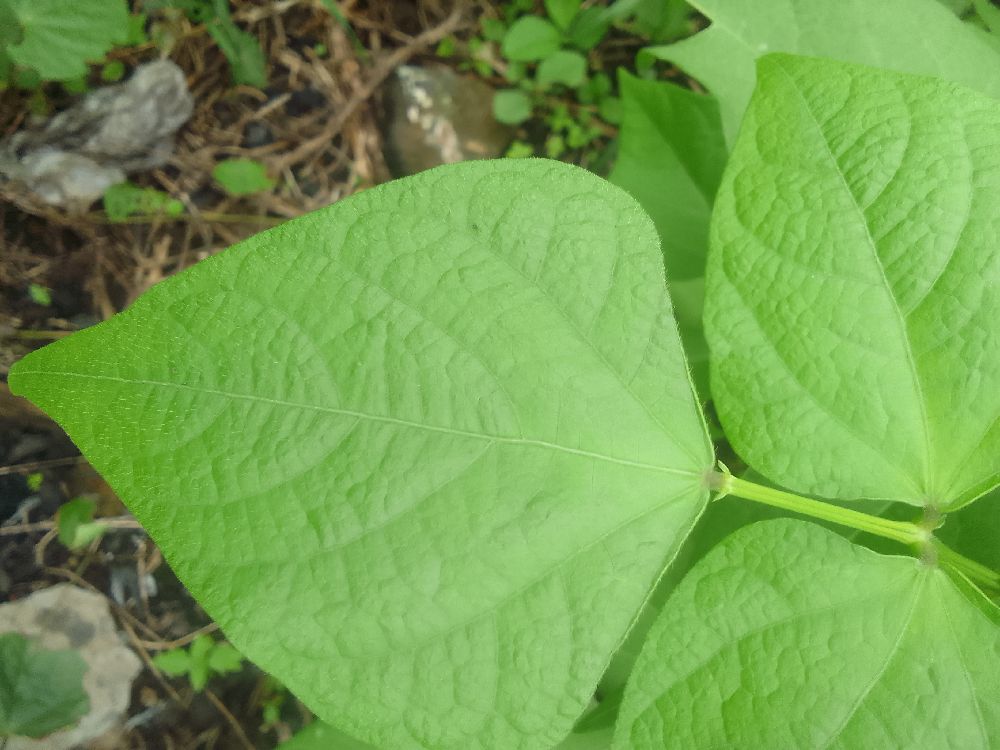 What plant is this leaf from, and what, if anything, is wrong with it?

common bean, healthy
